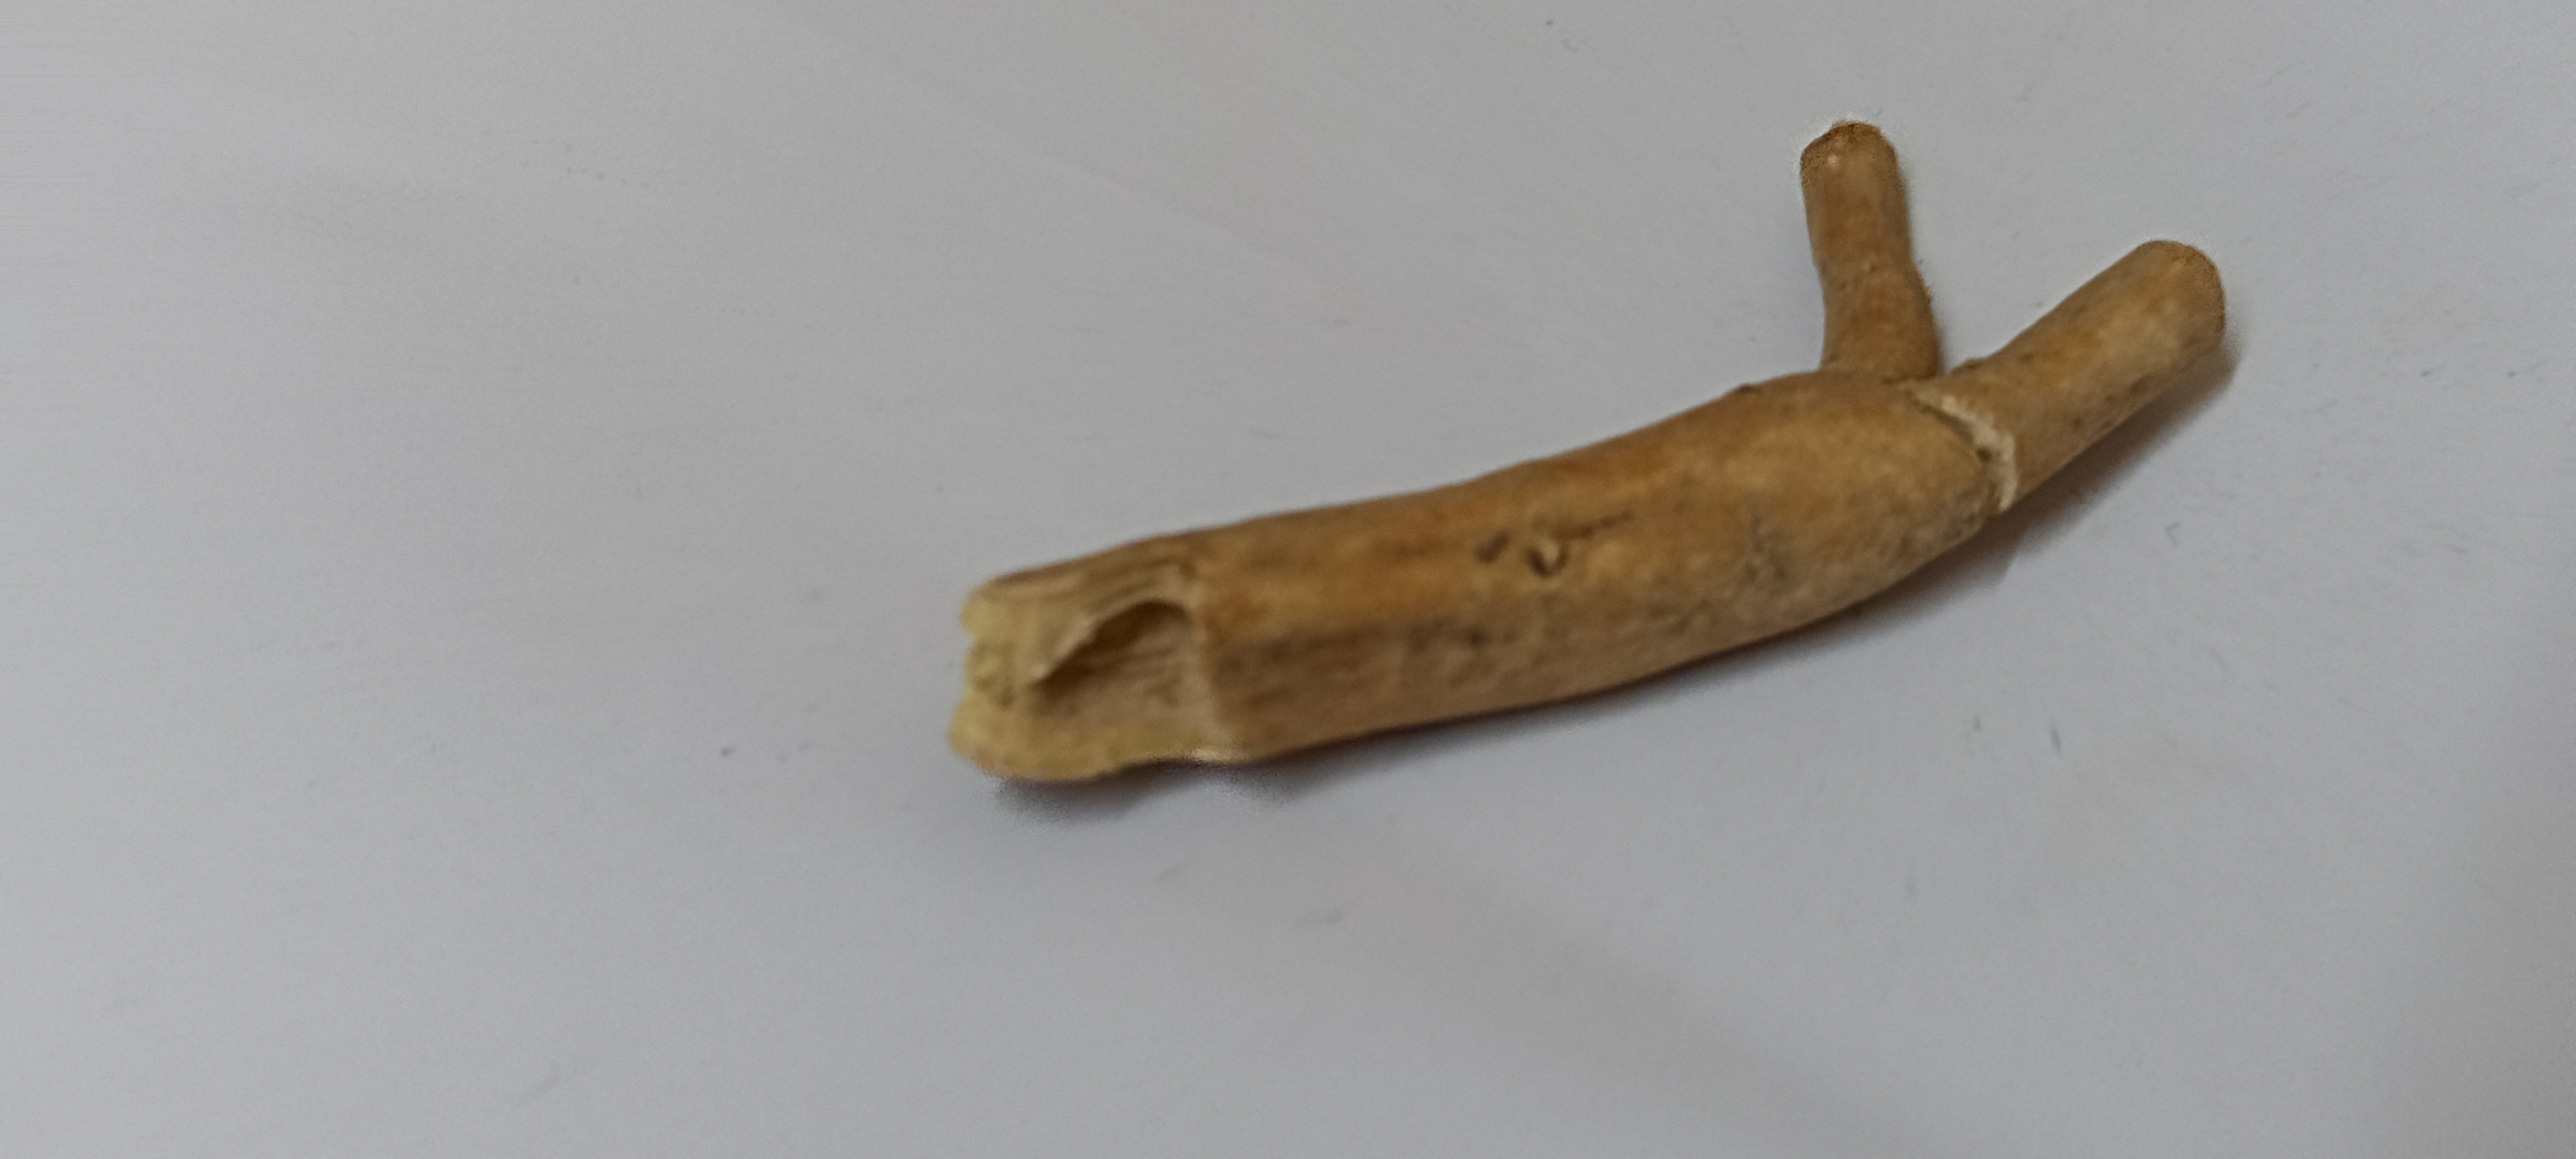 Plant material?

ashwagandha
